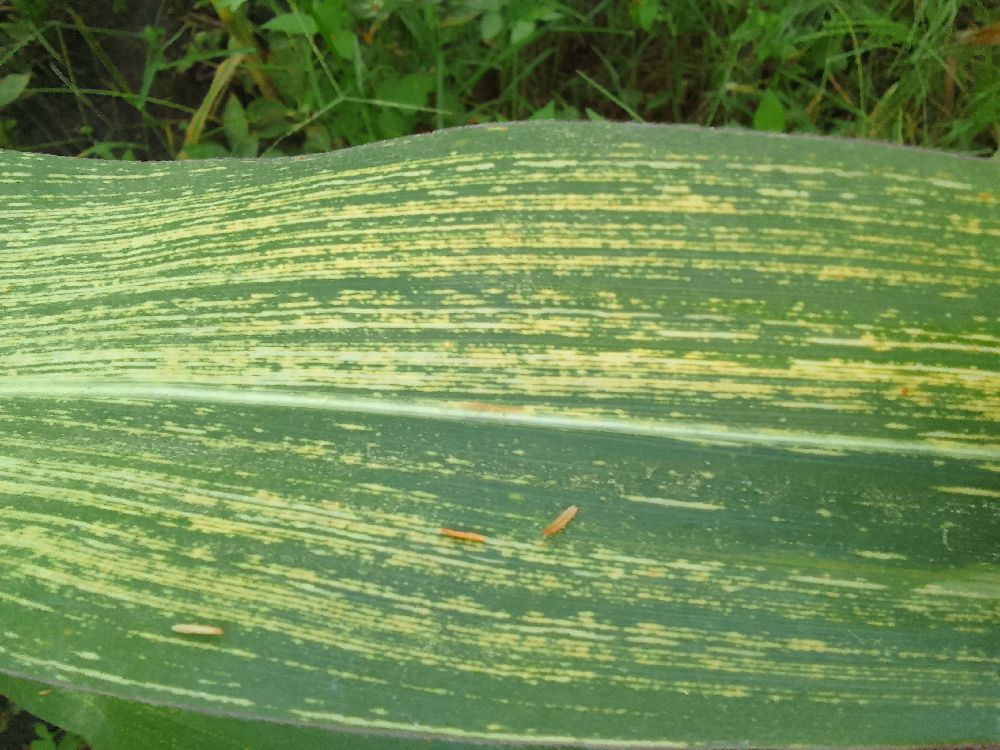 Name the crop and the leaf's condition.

maize, maize streak virus
